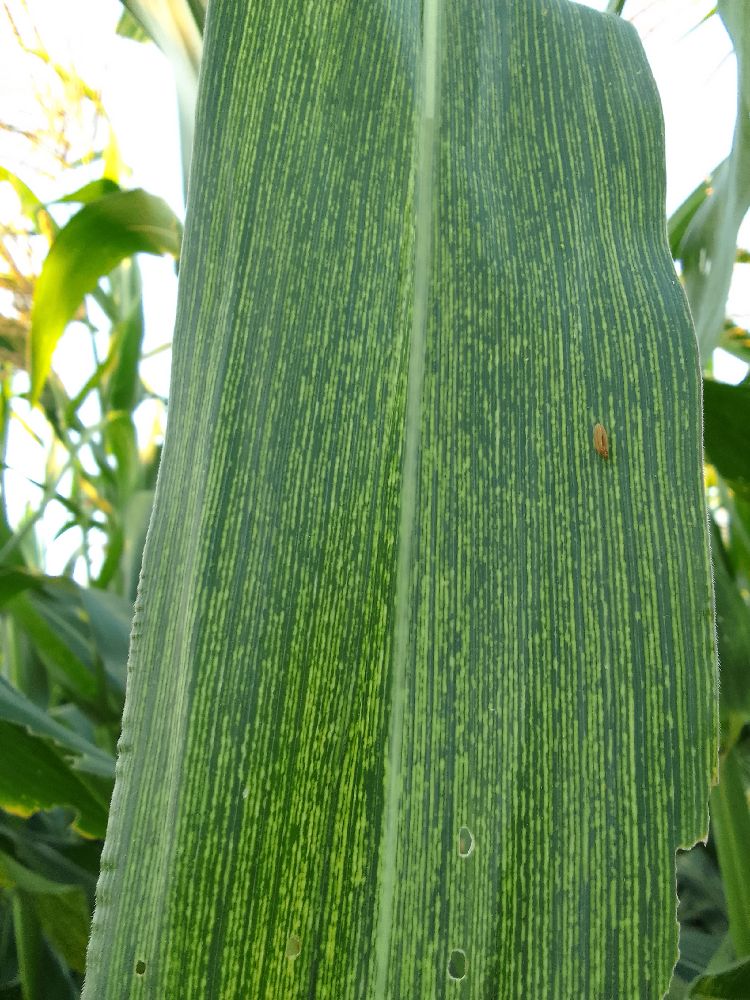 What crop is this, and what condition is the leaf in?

maize, maize streak virus
